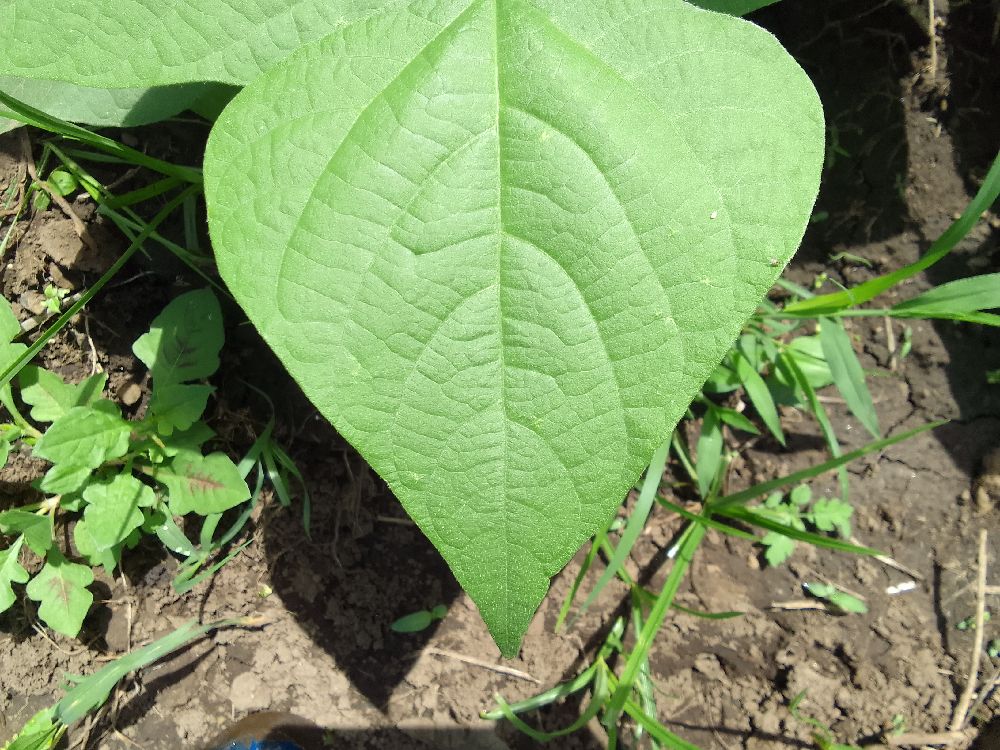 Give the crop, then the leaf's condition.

common bean, healthy
